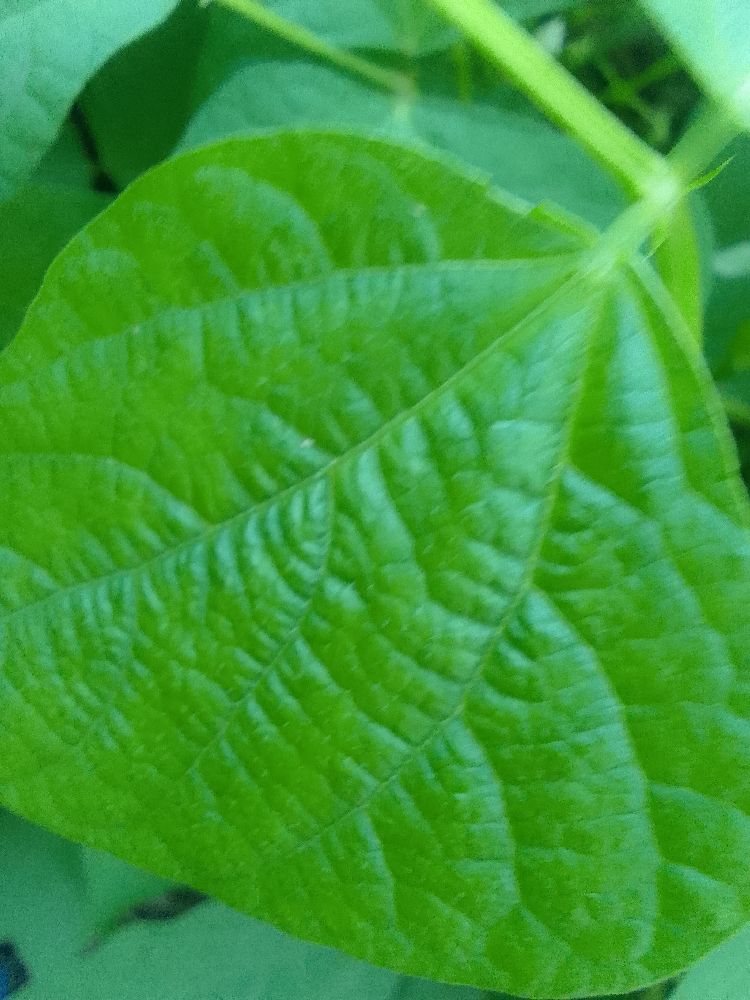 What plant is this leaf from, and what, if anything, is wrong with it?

common bean, healthy
